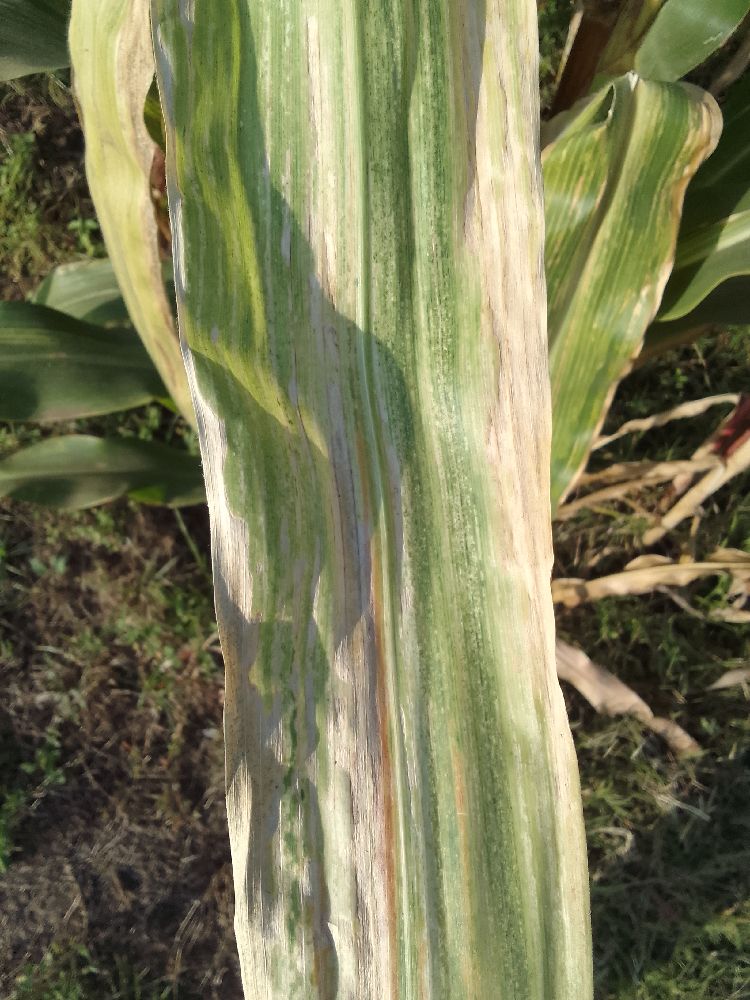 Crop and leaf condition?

maize, maize lethal necrosis
